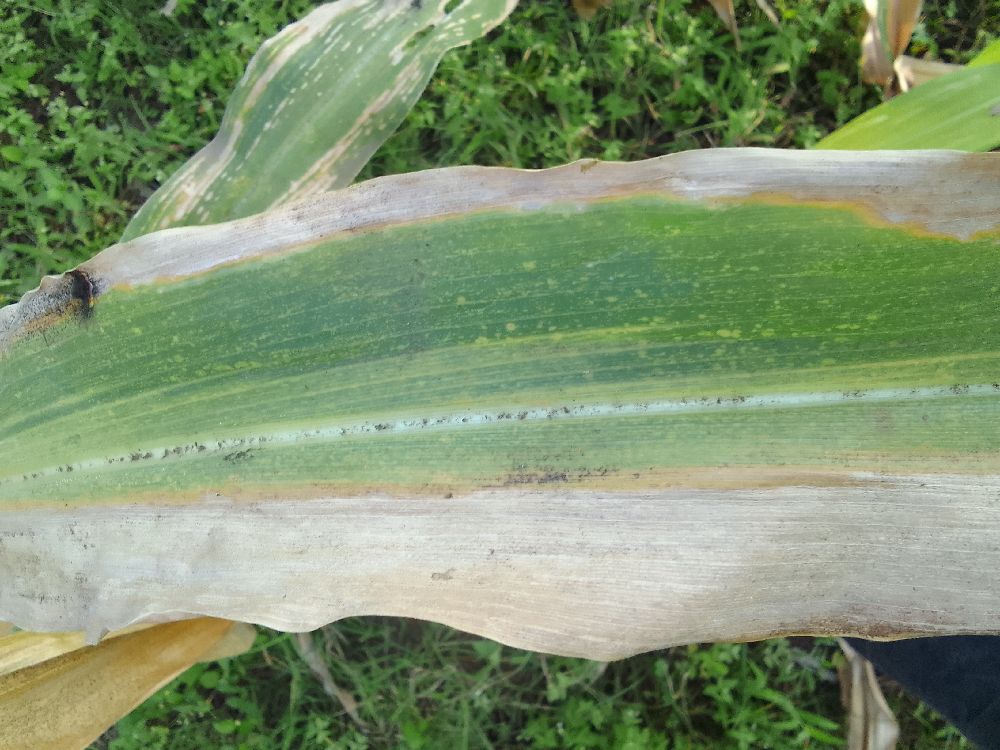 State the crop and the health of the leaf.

maize, maize lethal necrosis
